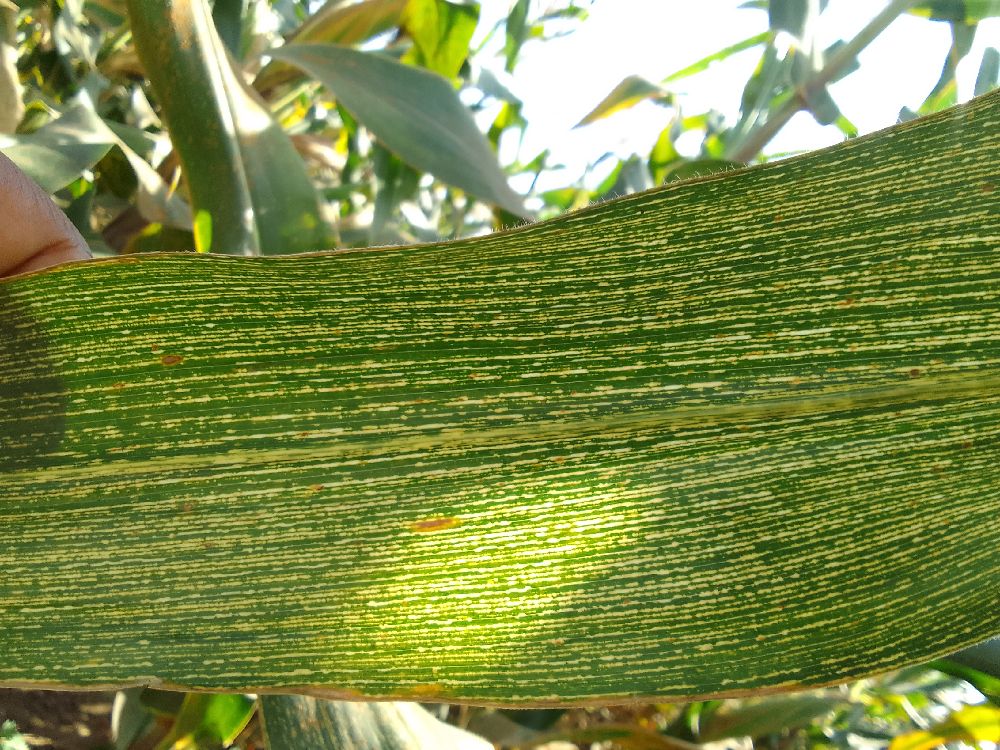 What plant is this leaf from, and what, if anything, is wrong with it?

maize, maize streak virus
